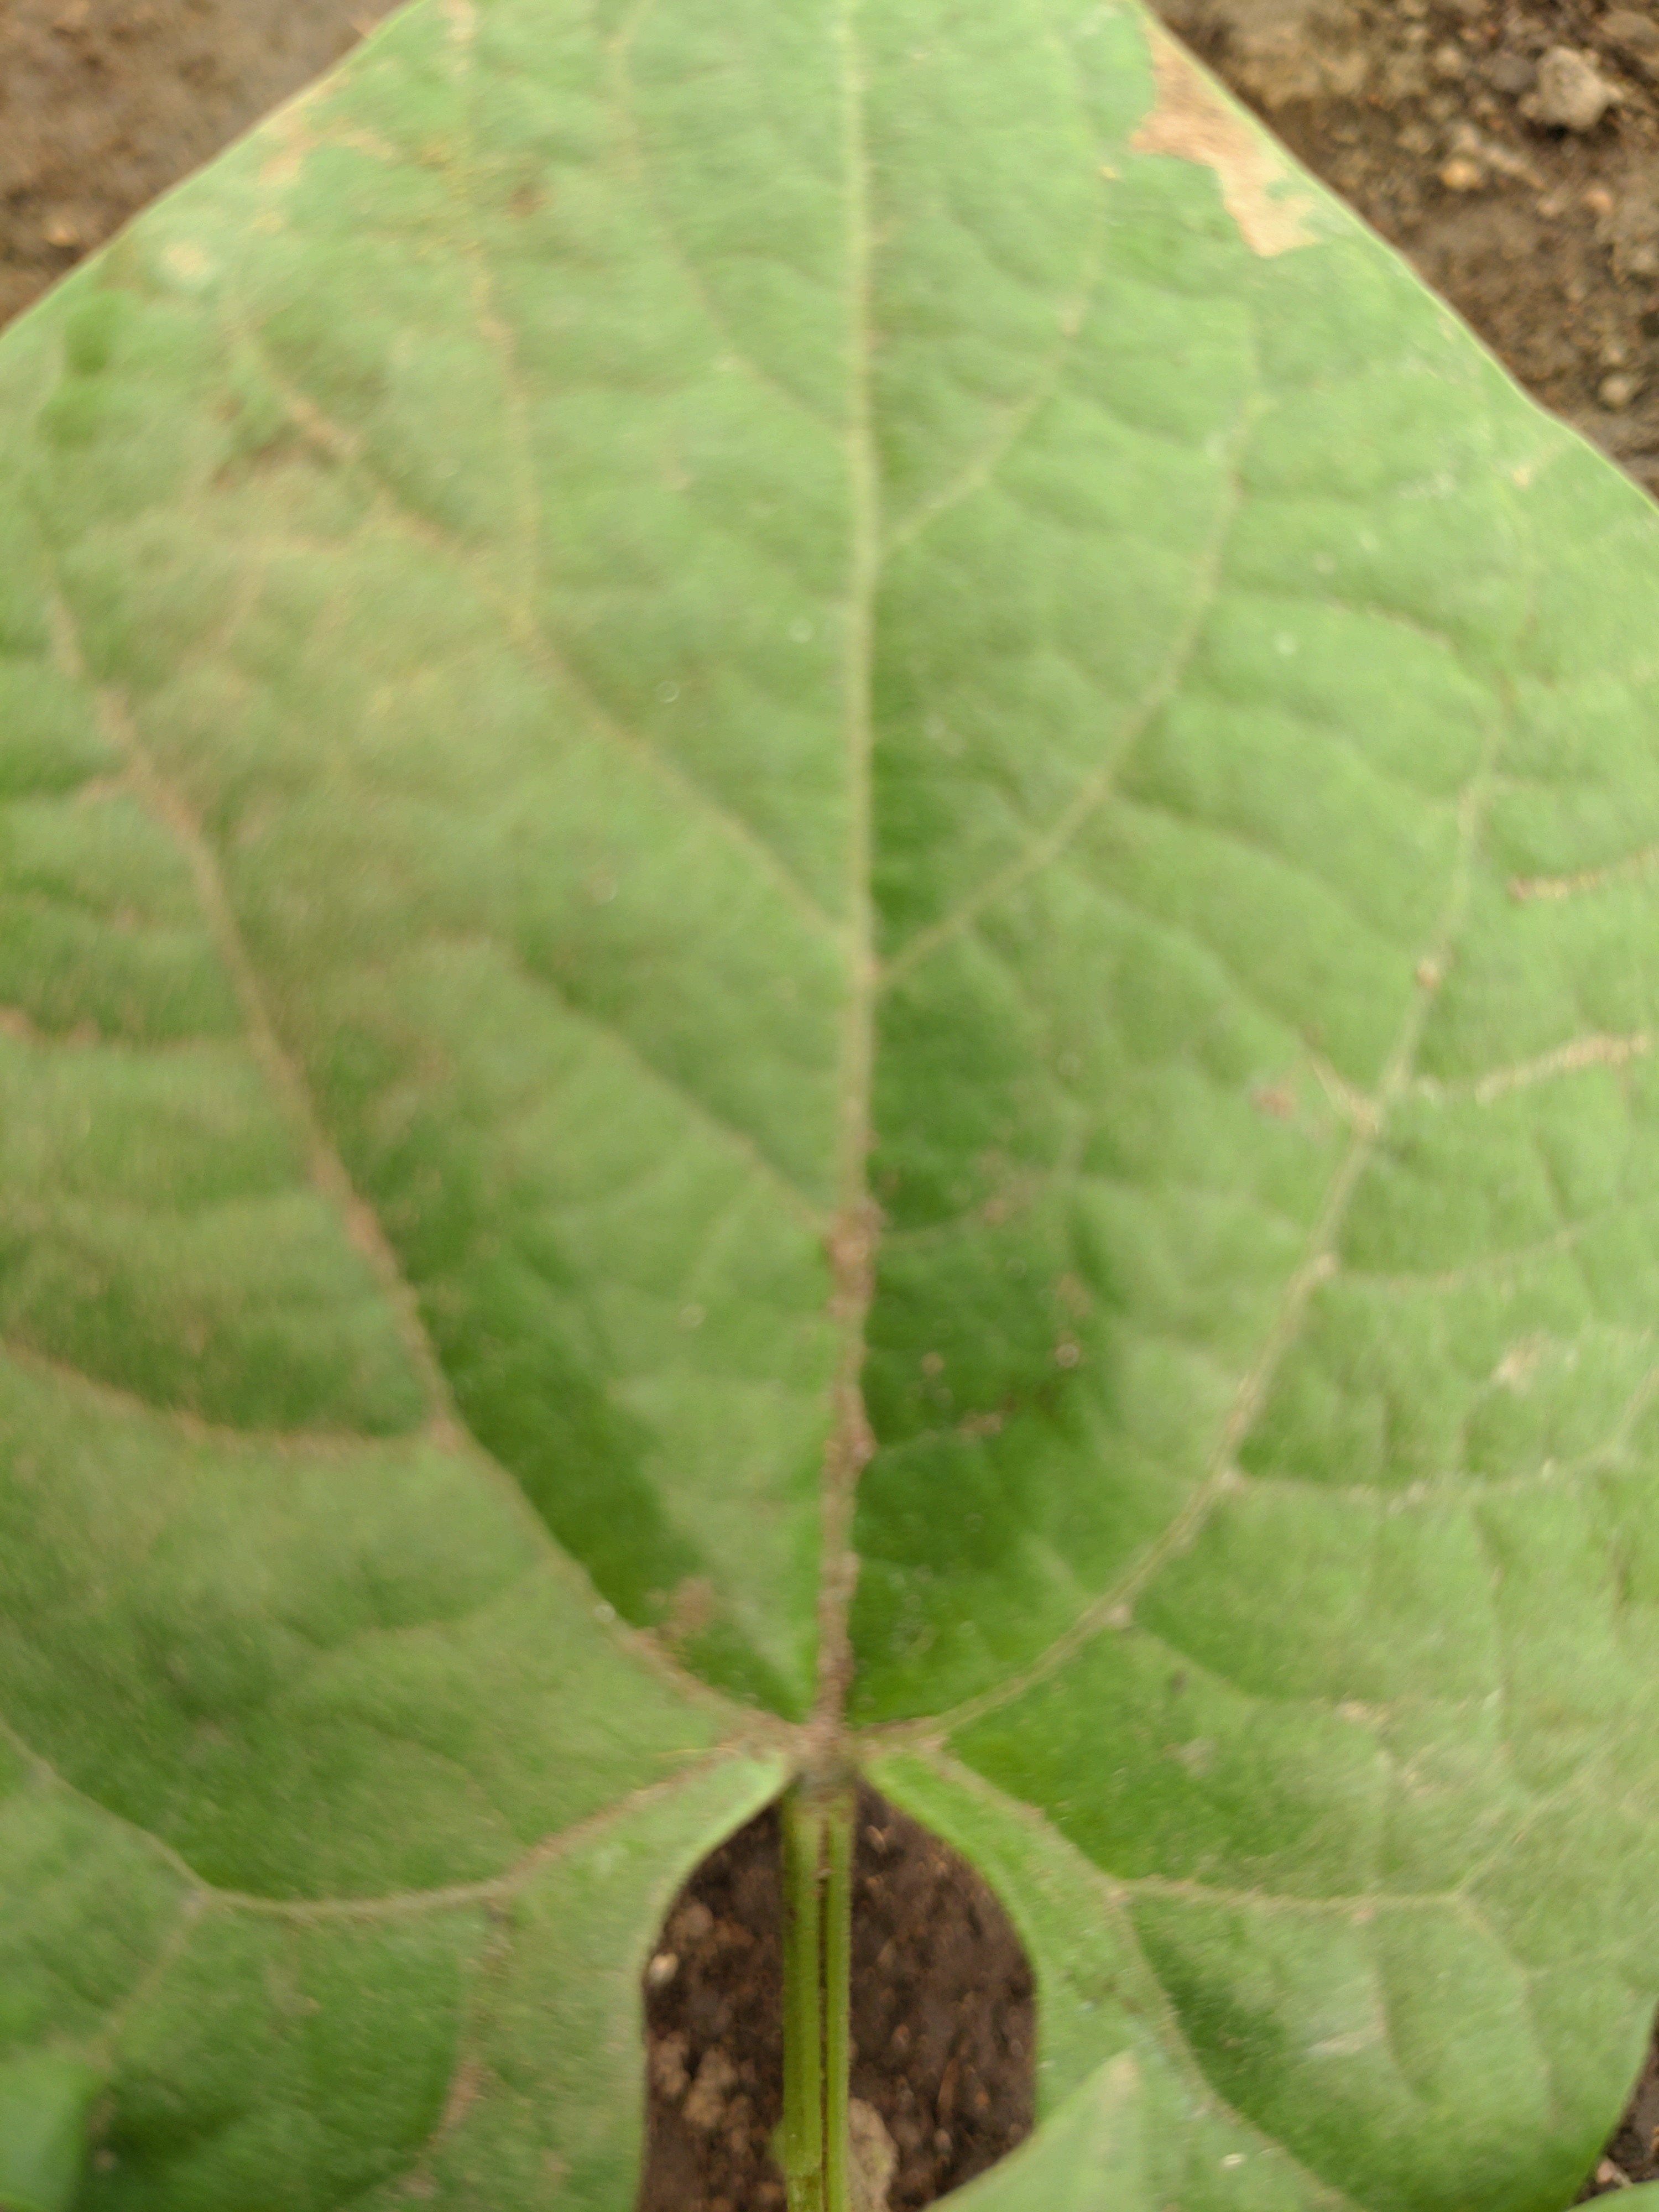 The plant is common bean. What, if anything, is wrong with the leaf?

healthy
